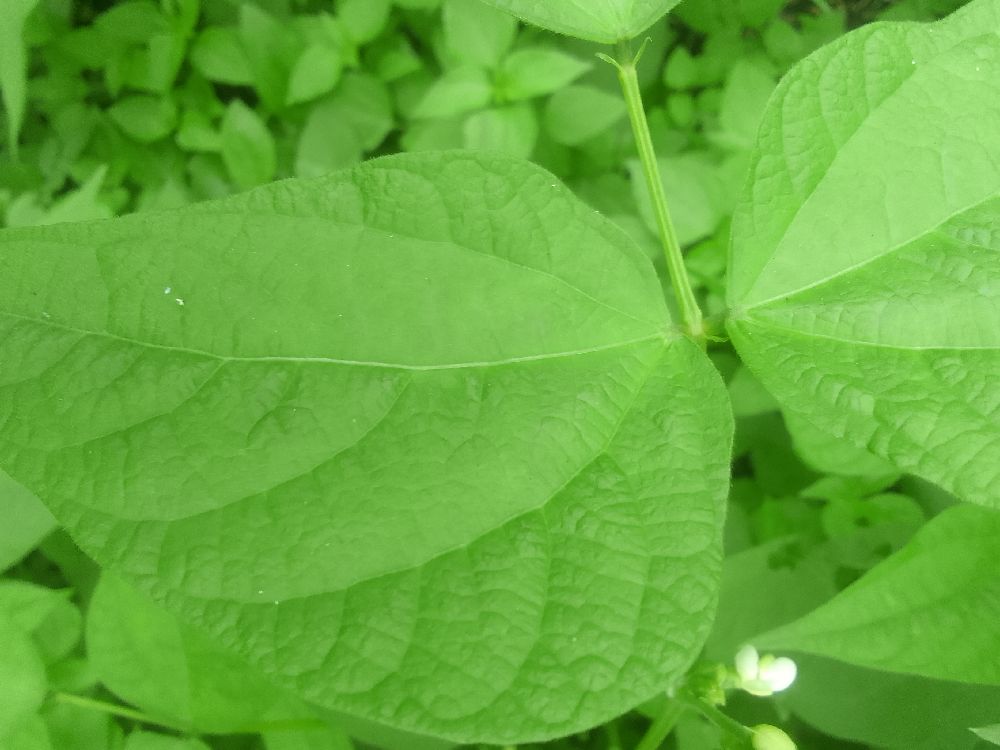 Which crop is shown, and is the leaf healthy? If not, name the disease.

common bean, healthy
